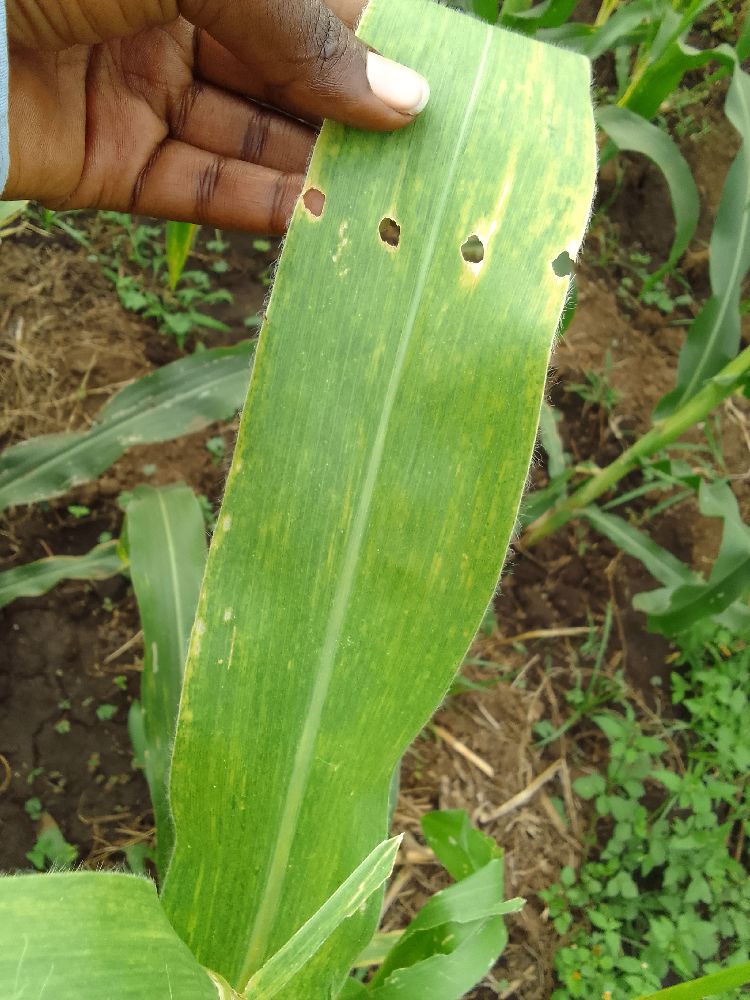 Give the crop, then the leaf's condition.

maize, maize lethal necrosis
